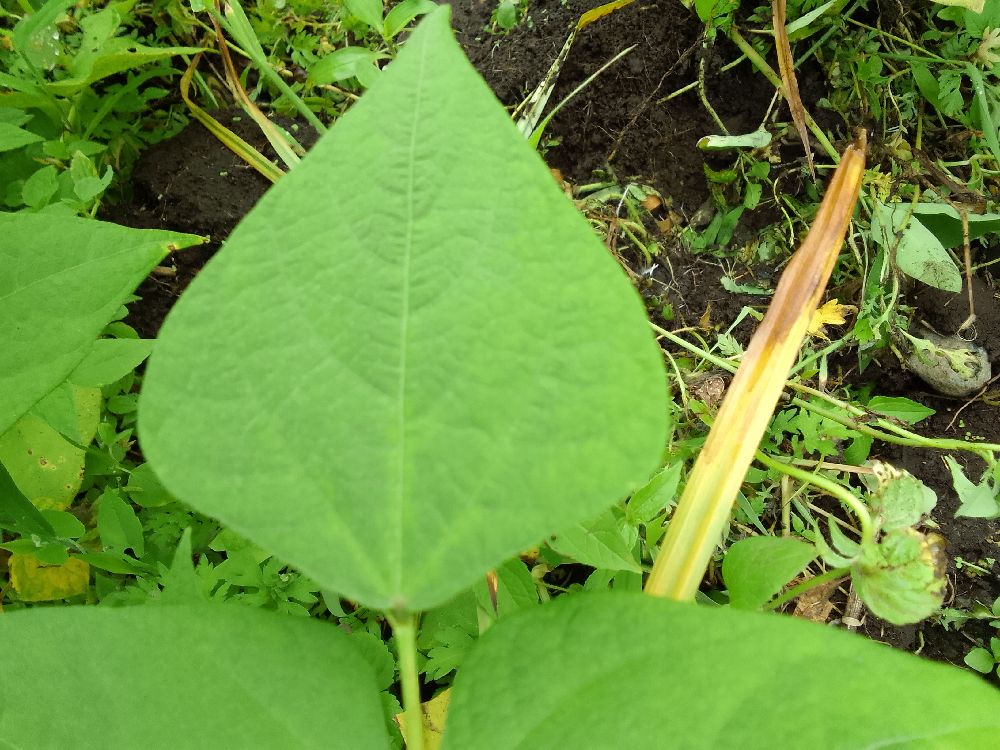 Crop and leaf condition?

common bean, healthy
